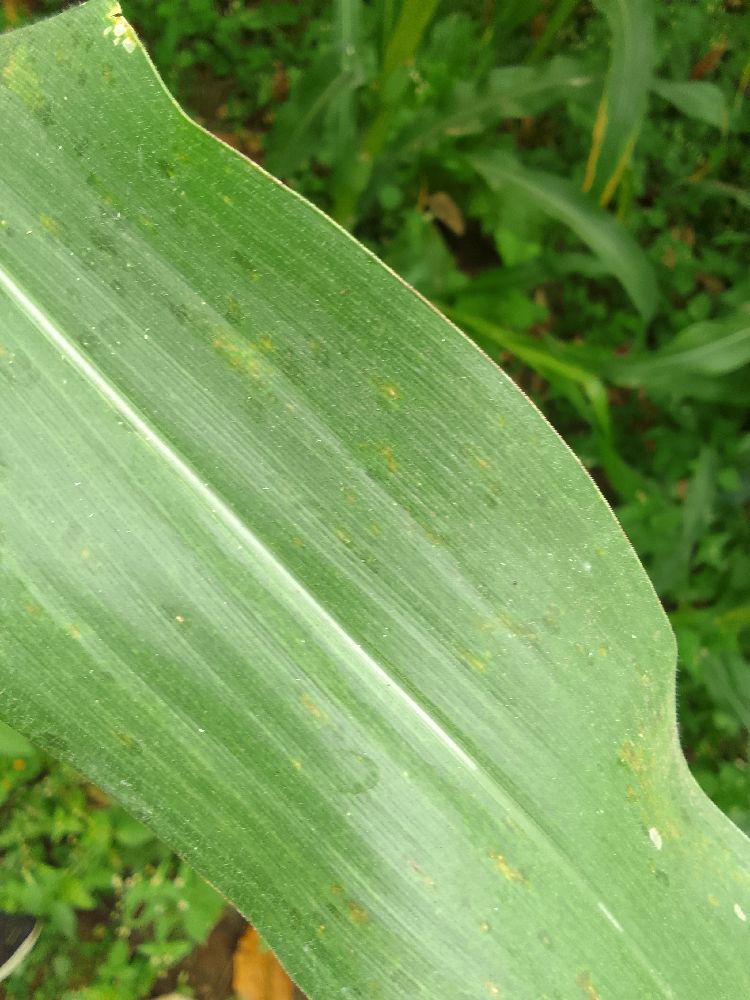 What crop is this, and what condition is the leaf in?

maize, healthy
